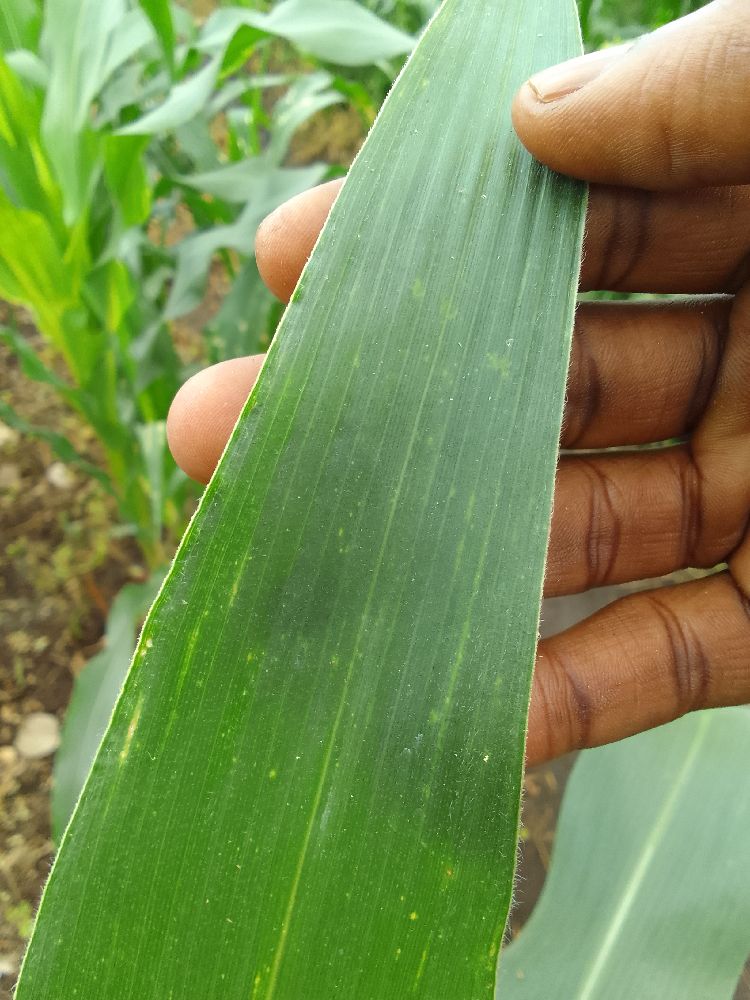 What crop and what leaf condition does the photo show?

maize, healthy
